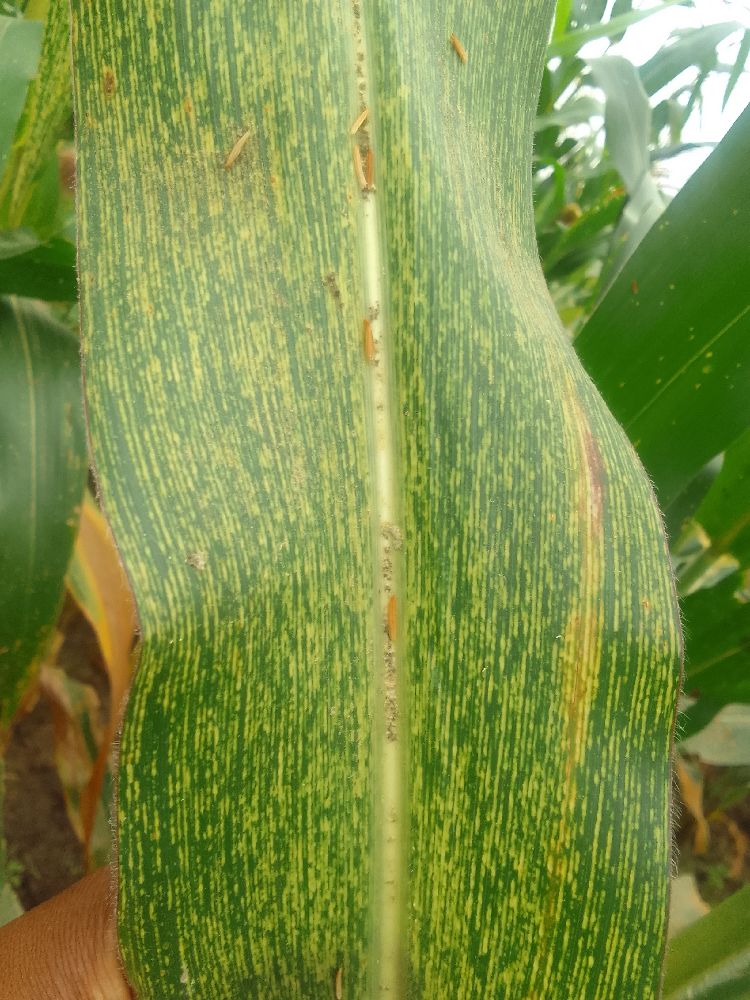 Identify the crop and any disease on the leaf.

maize, maize streak virus
